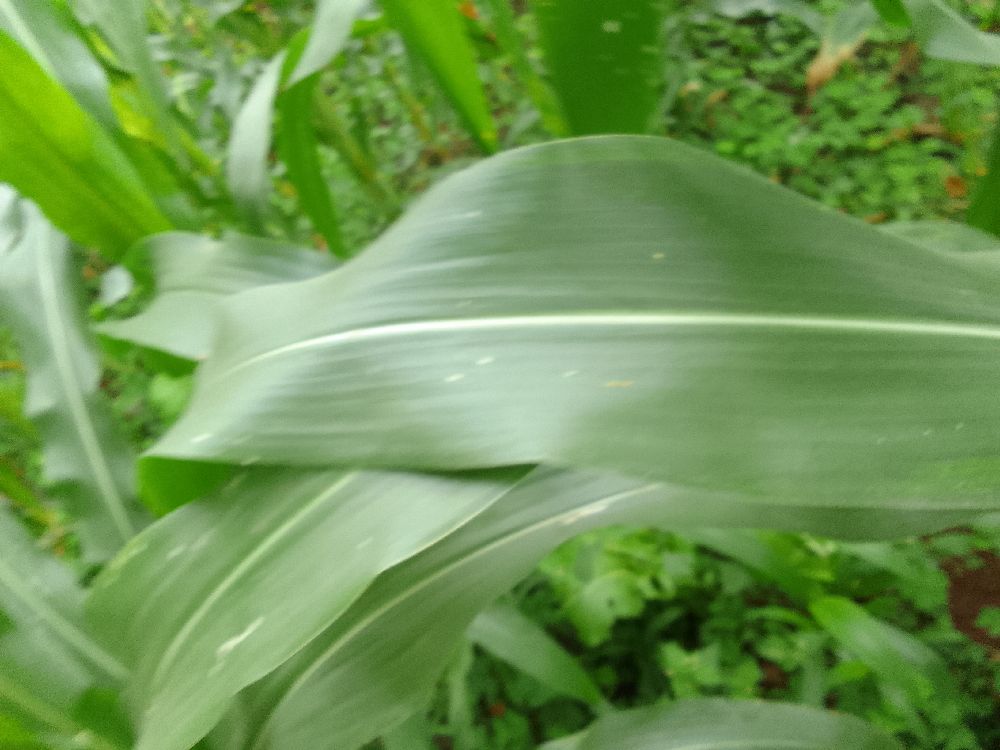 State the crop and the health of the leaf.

maize, healthy
